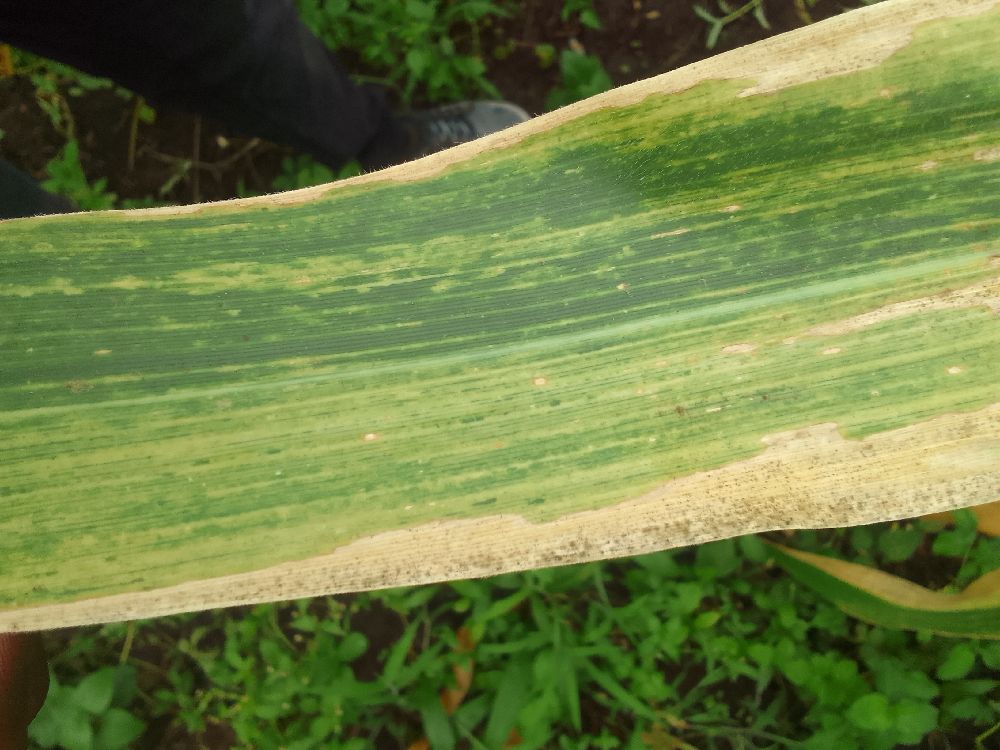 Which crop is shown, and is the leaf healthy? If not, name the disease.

maize, maize lethal necrosis
